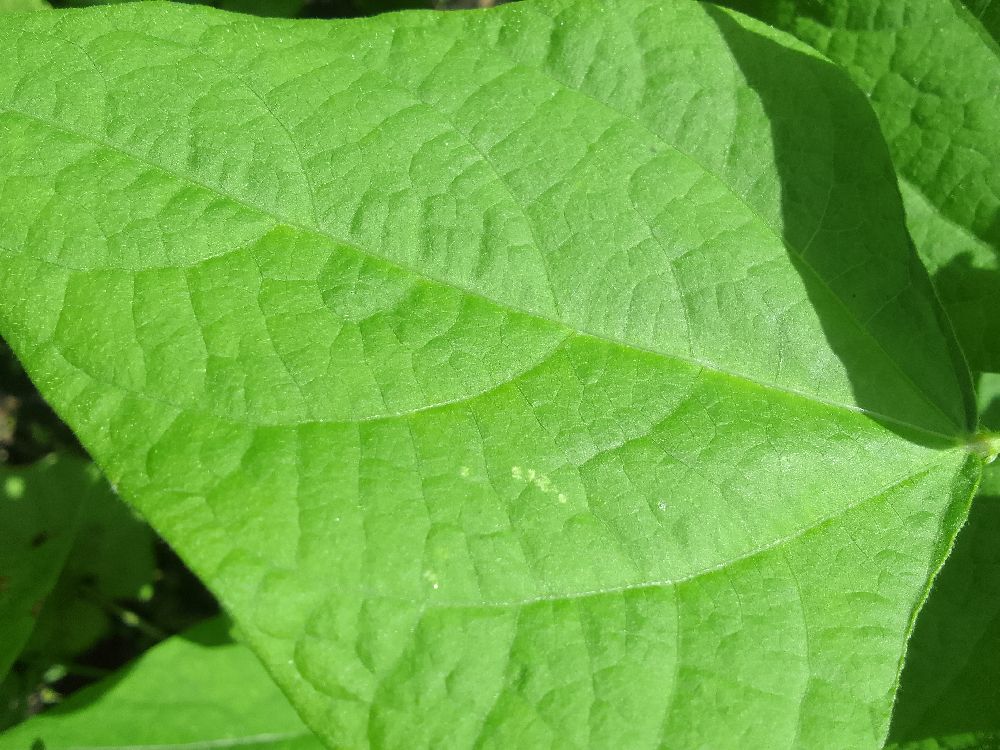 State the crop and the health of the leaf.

common bean, healthy
